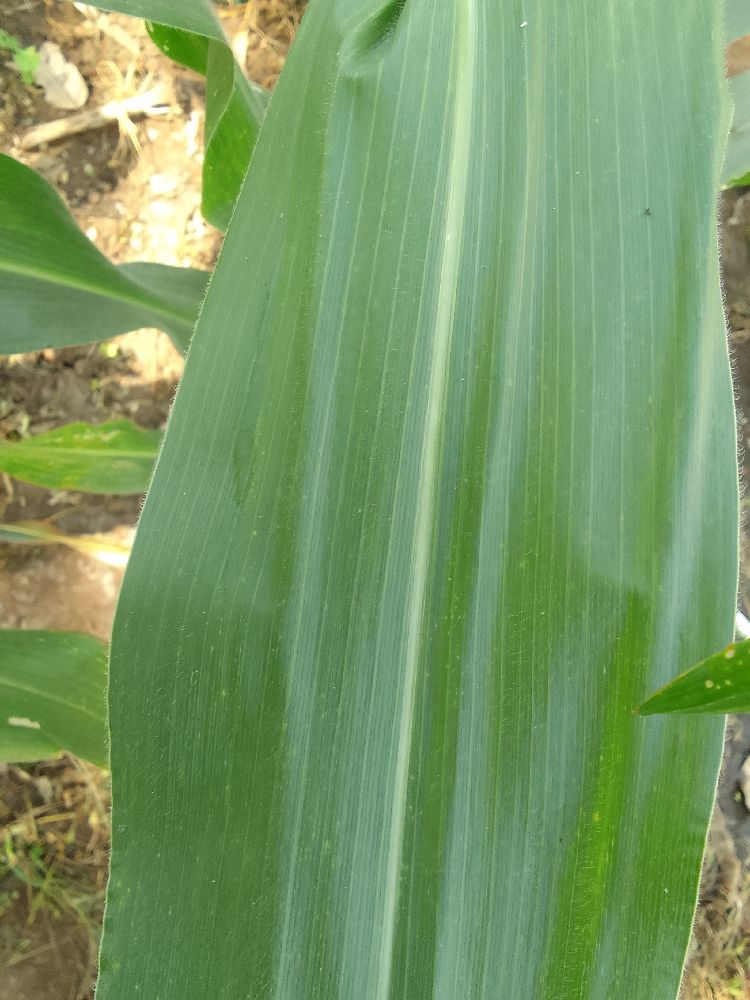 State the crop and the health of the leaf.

maize, healthy
